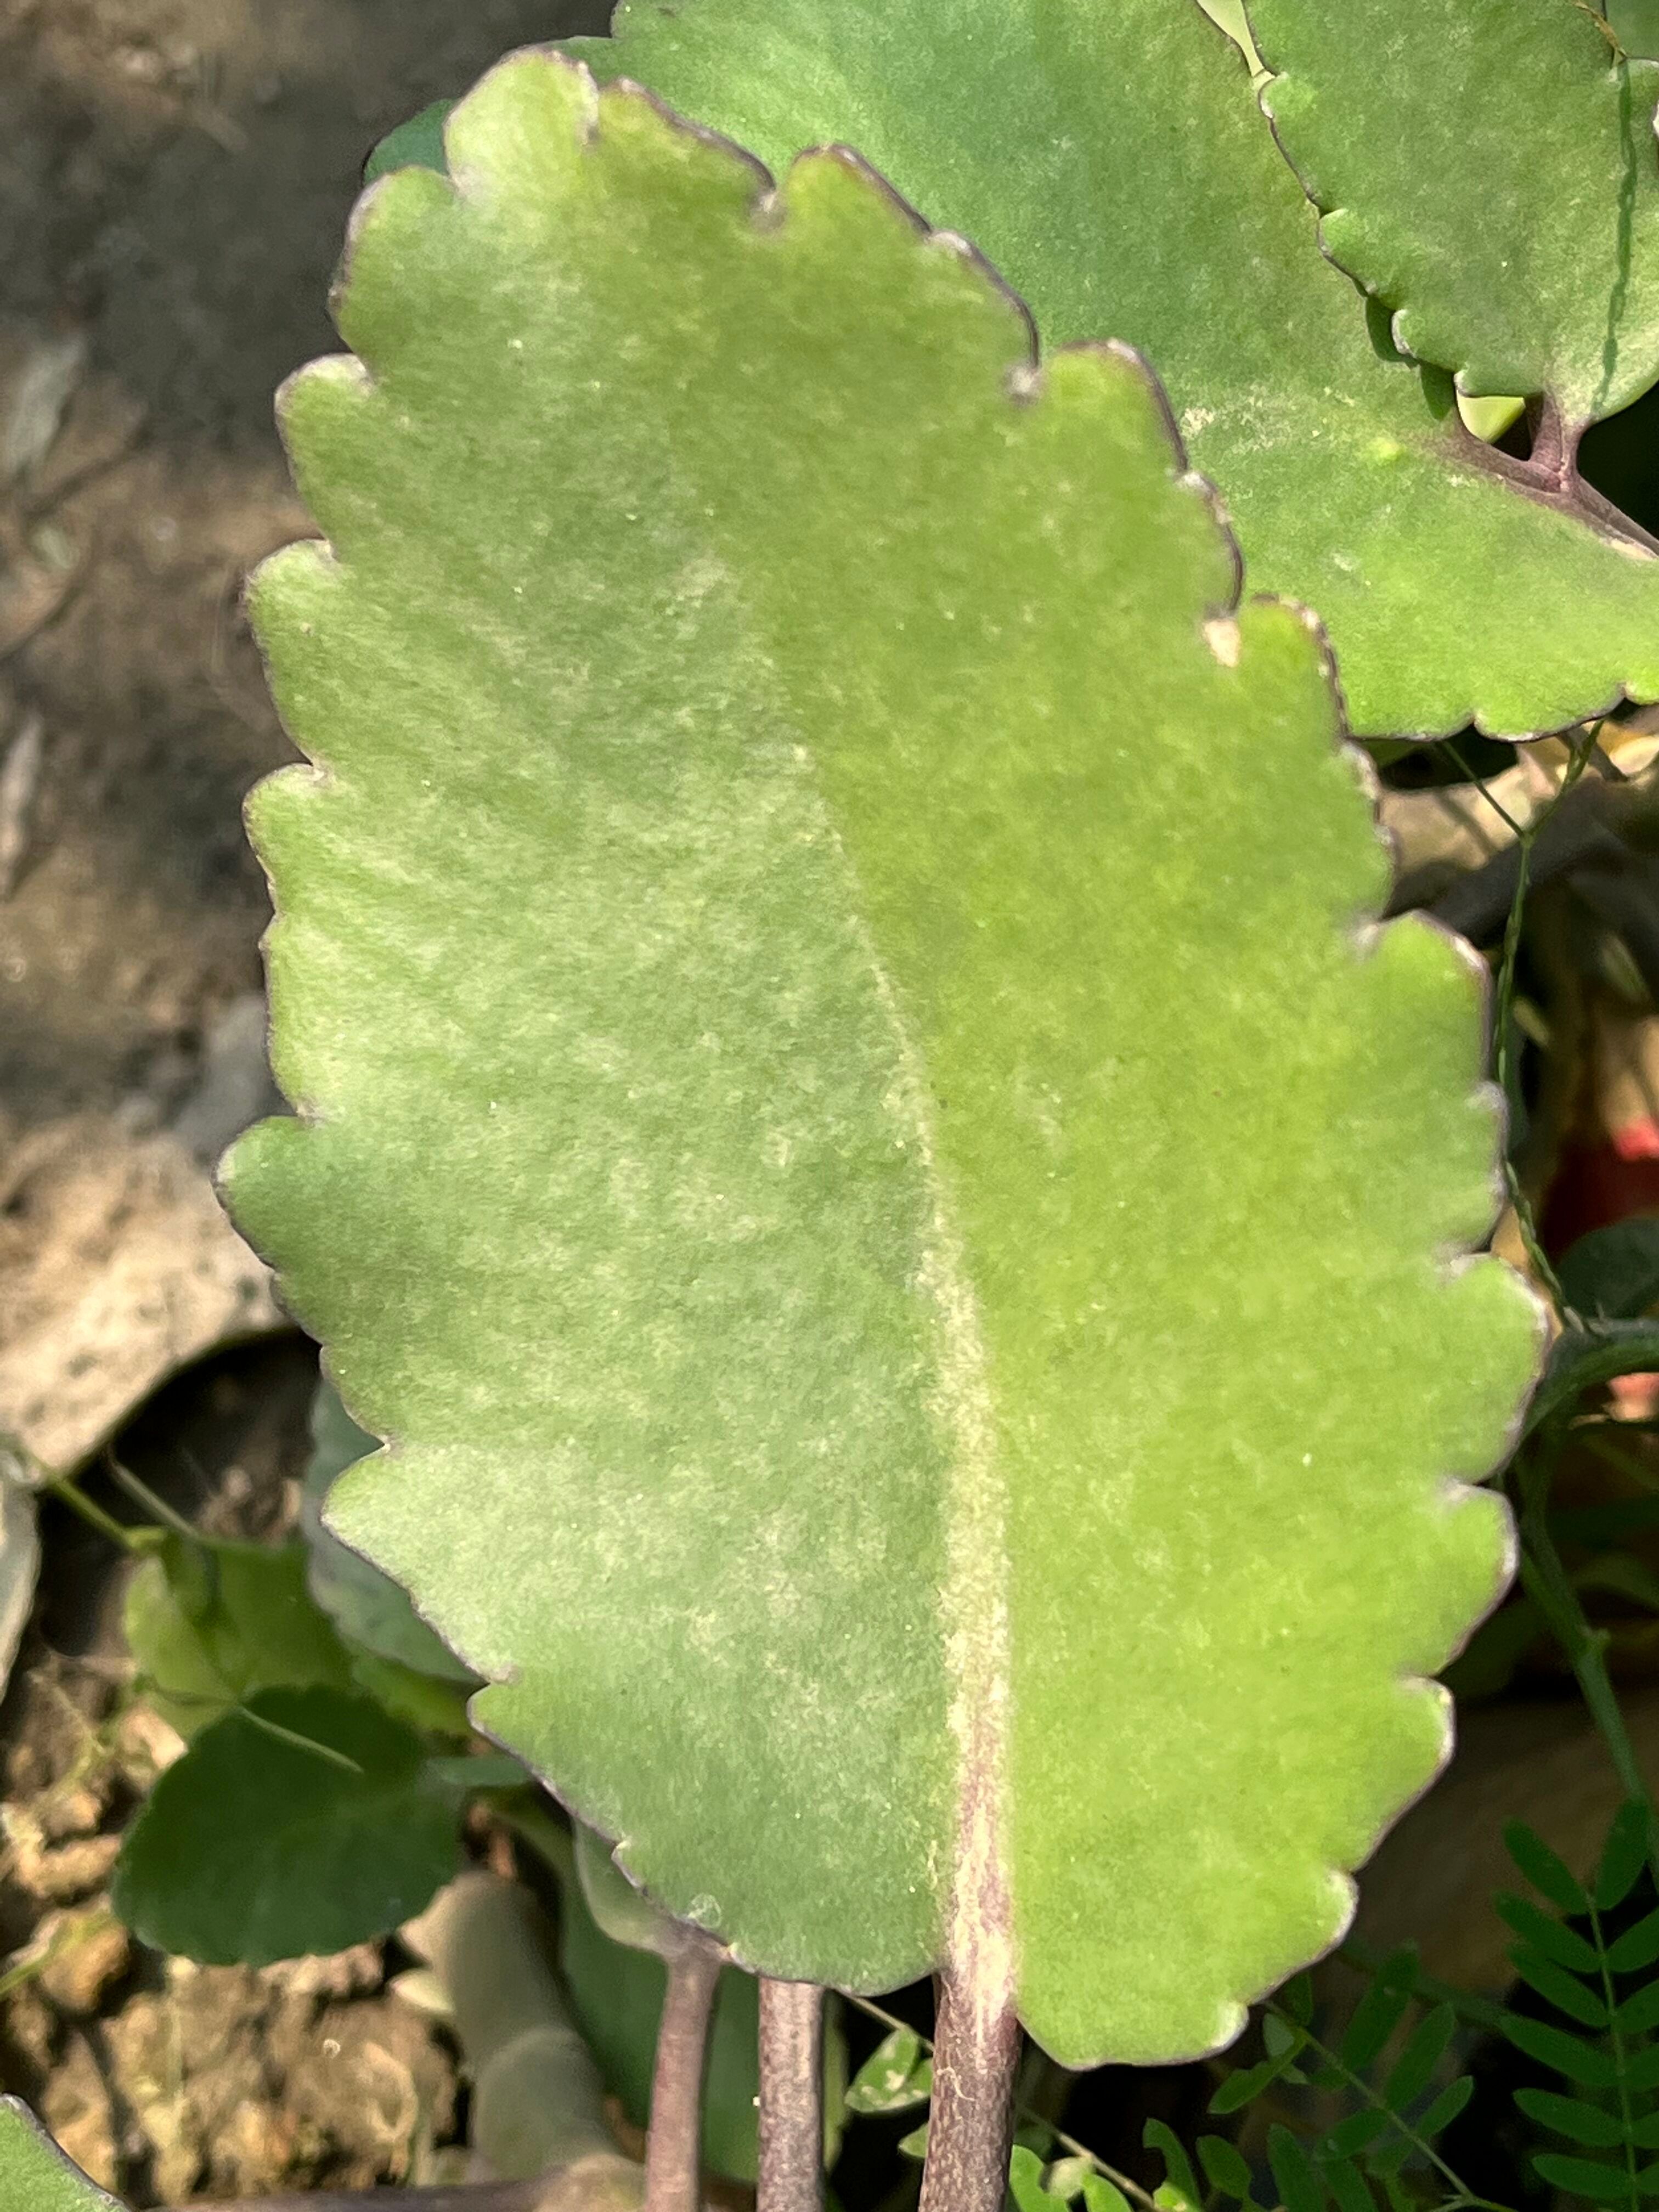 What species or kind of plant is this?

pathorkuci
